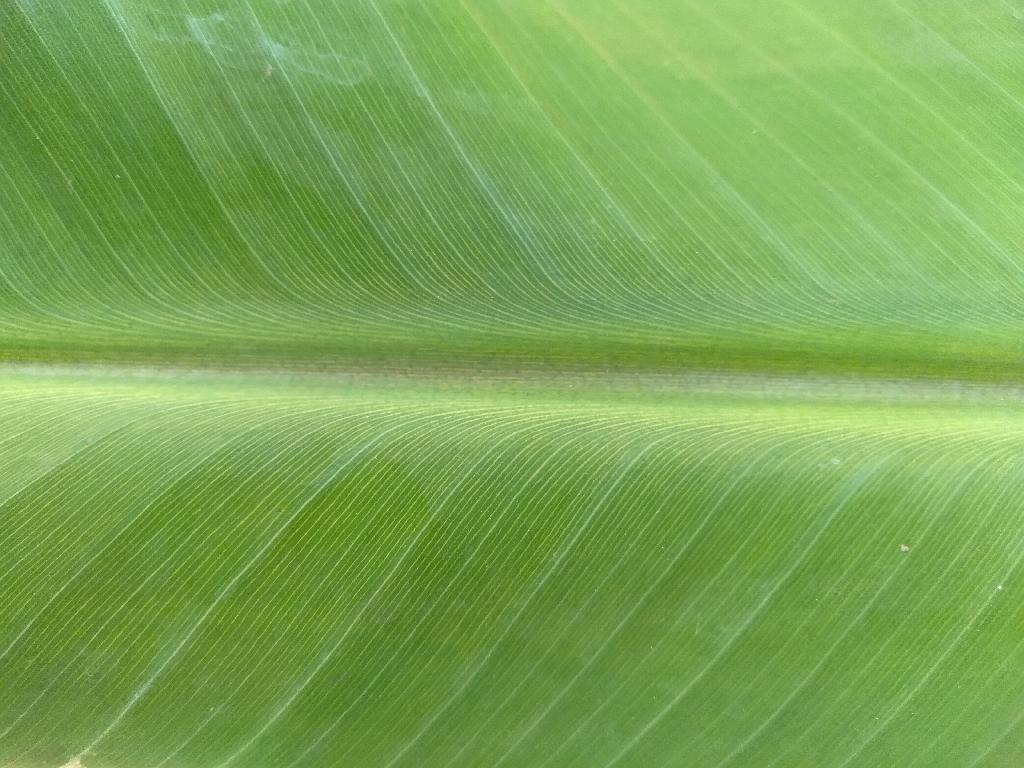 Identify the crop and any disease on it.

banana, healthy
